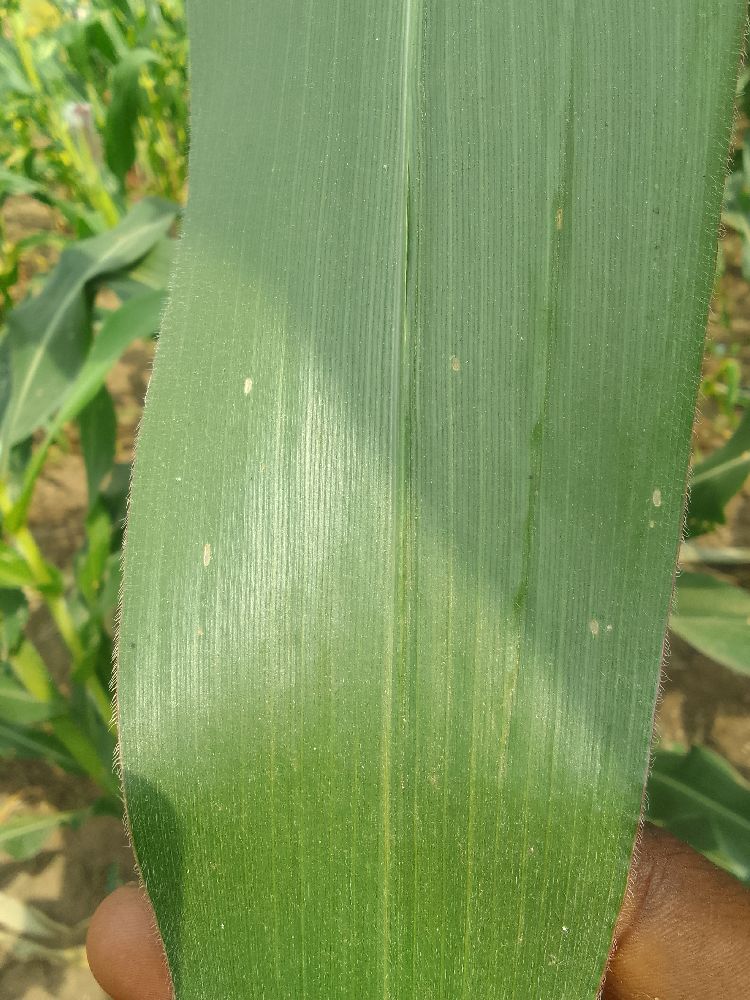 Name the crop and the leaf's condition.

maize, healthy
